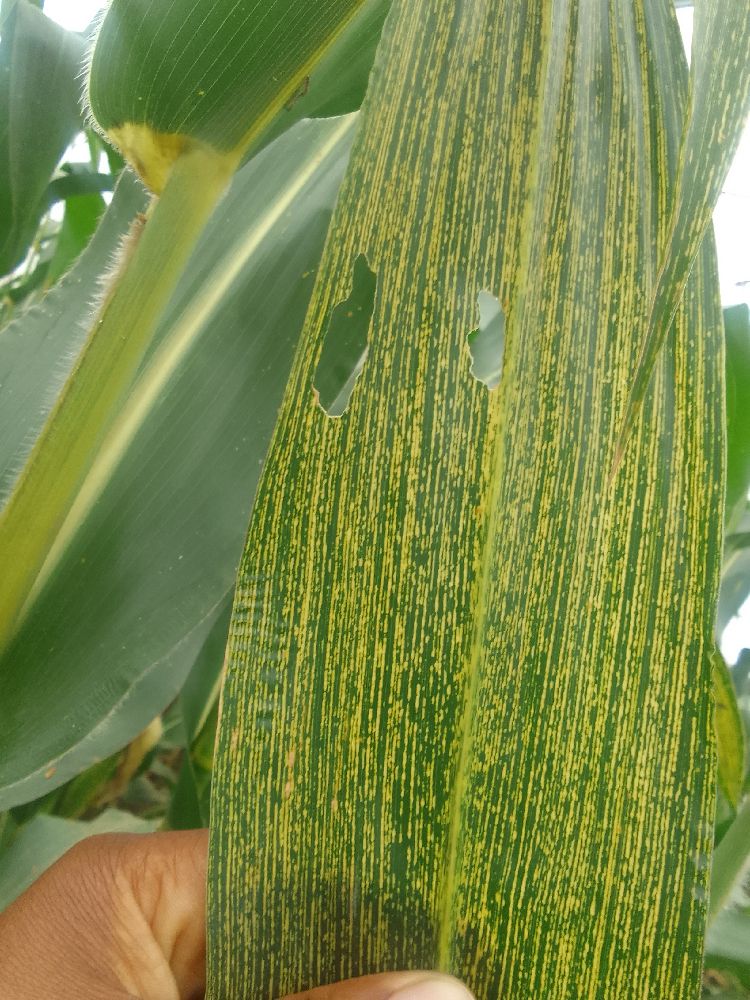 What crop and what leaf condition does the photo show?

maize, maize streak virus
